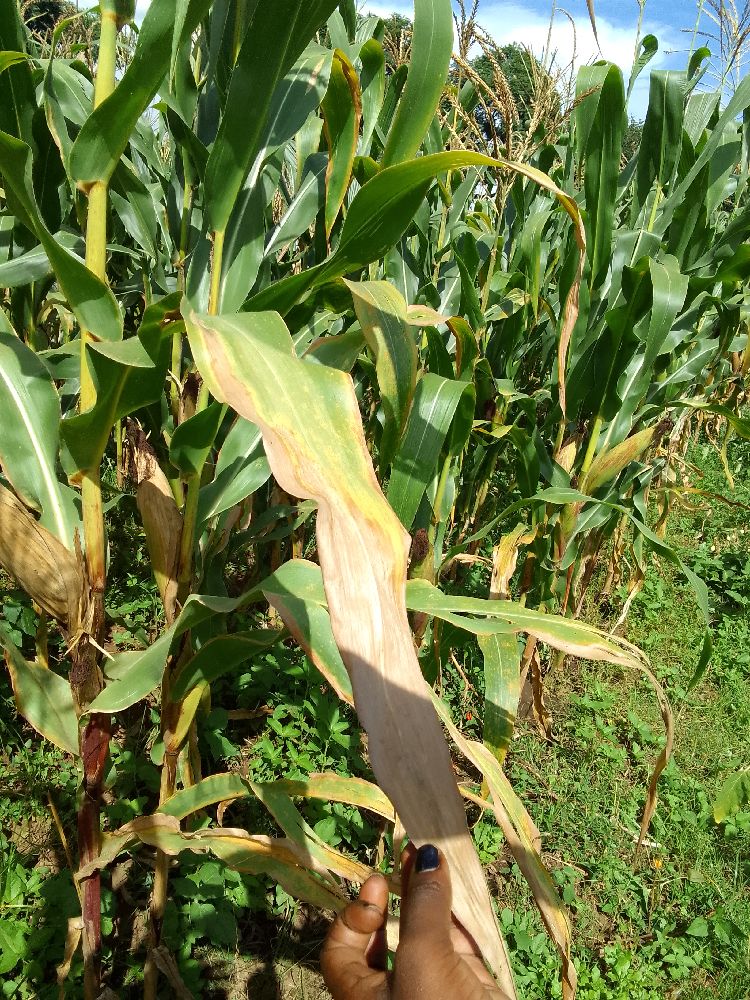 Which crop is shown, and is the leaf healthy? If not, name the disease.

common bean, healthy
